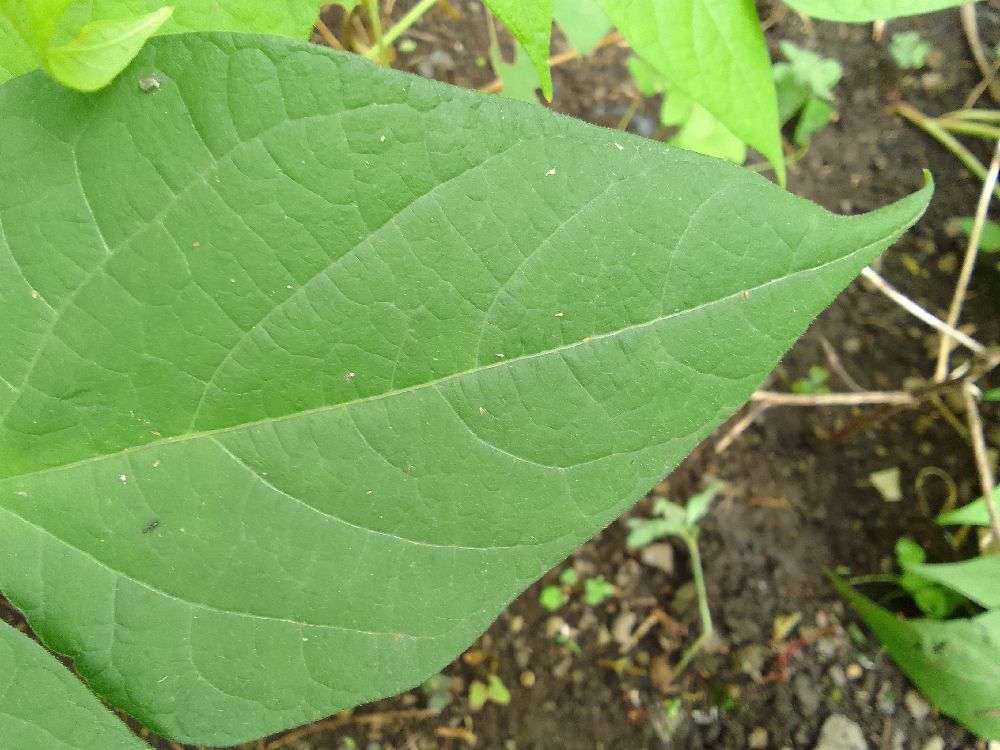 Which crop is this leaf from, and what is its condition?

common bean, healthy
